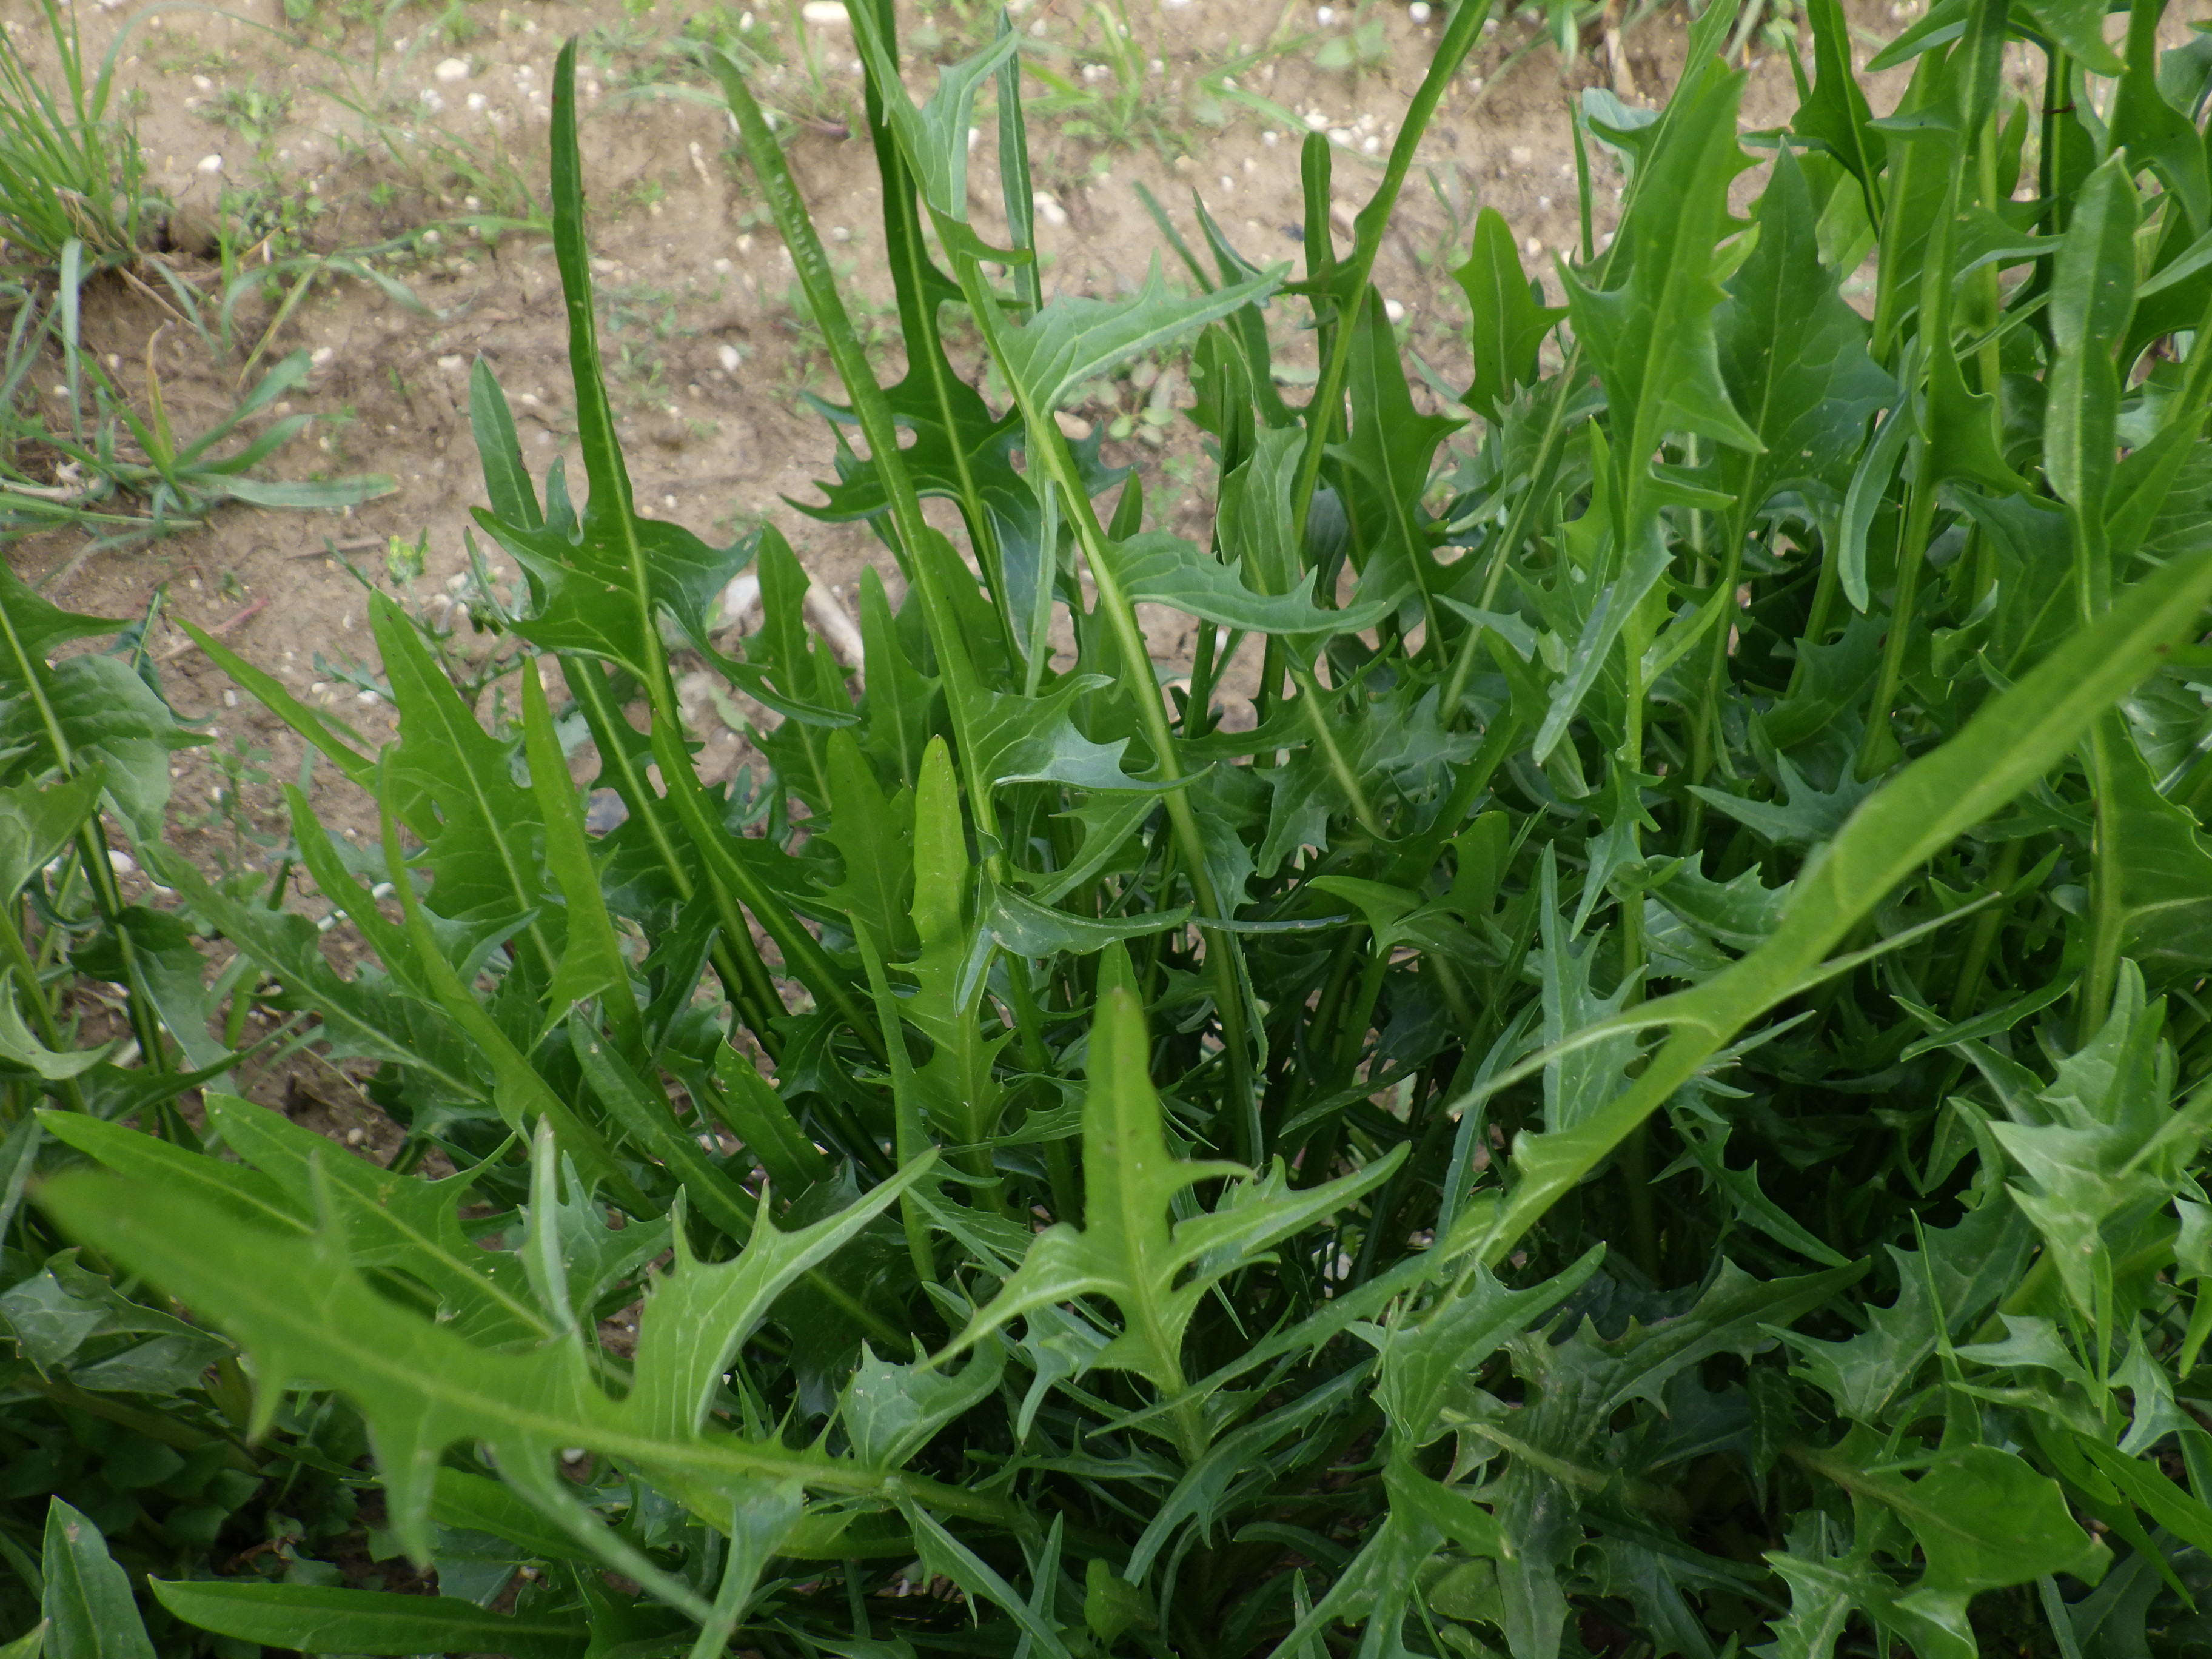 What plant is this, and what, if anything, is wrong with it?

chicory, healthy
